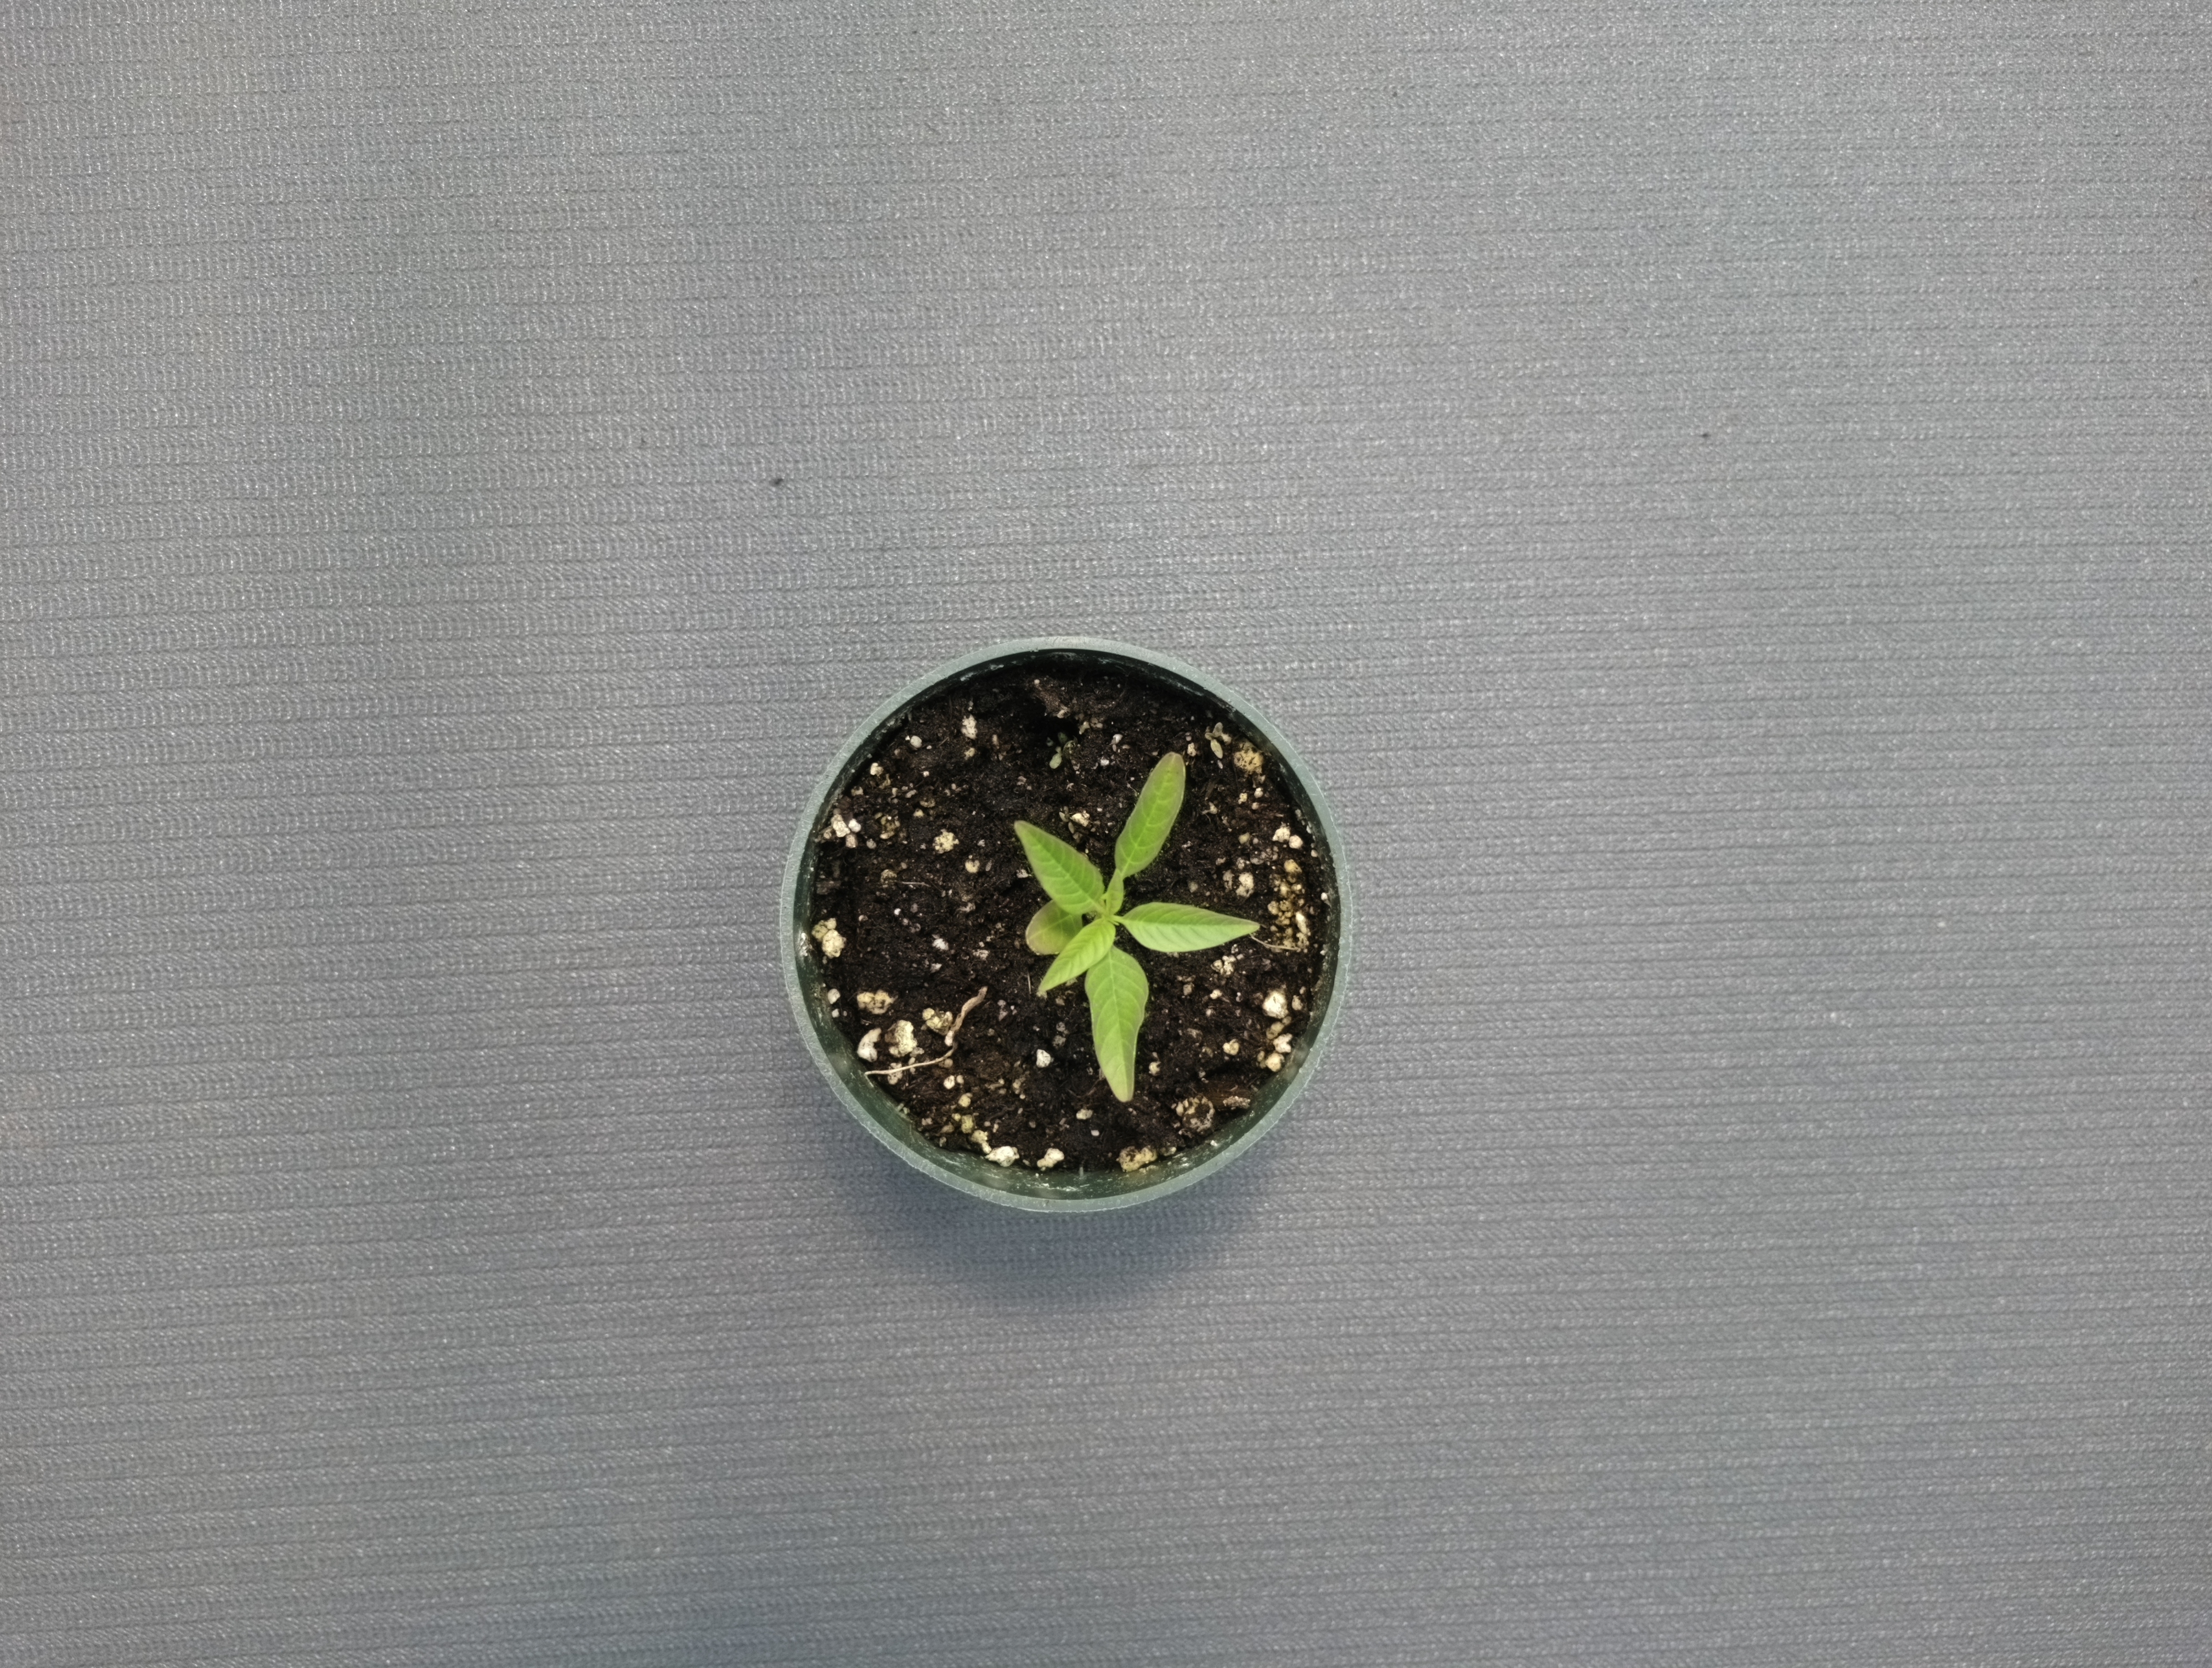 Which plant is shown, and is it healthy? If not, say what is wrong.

waterhemp, healthy untreated
